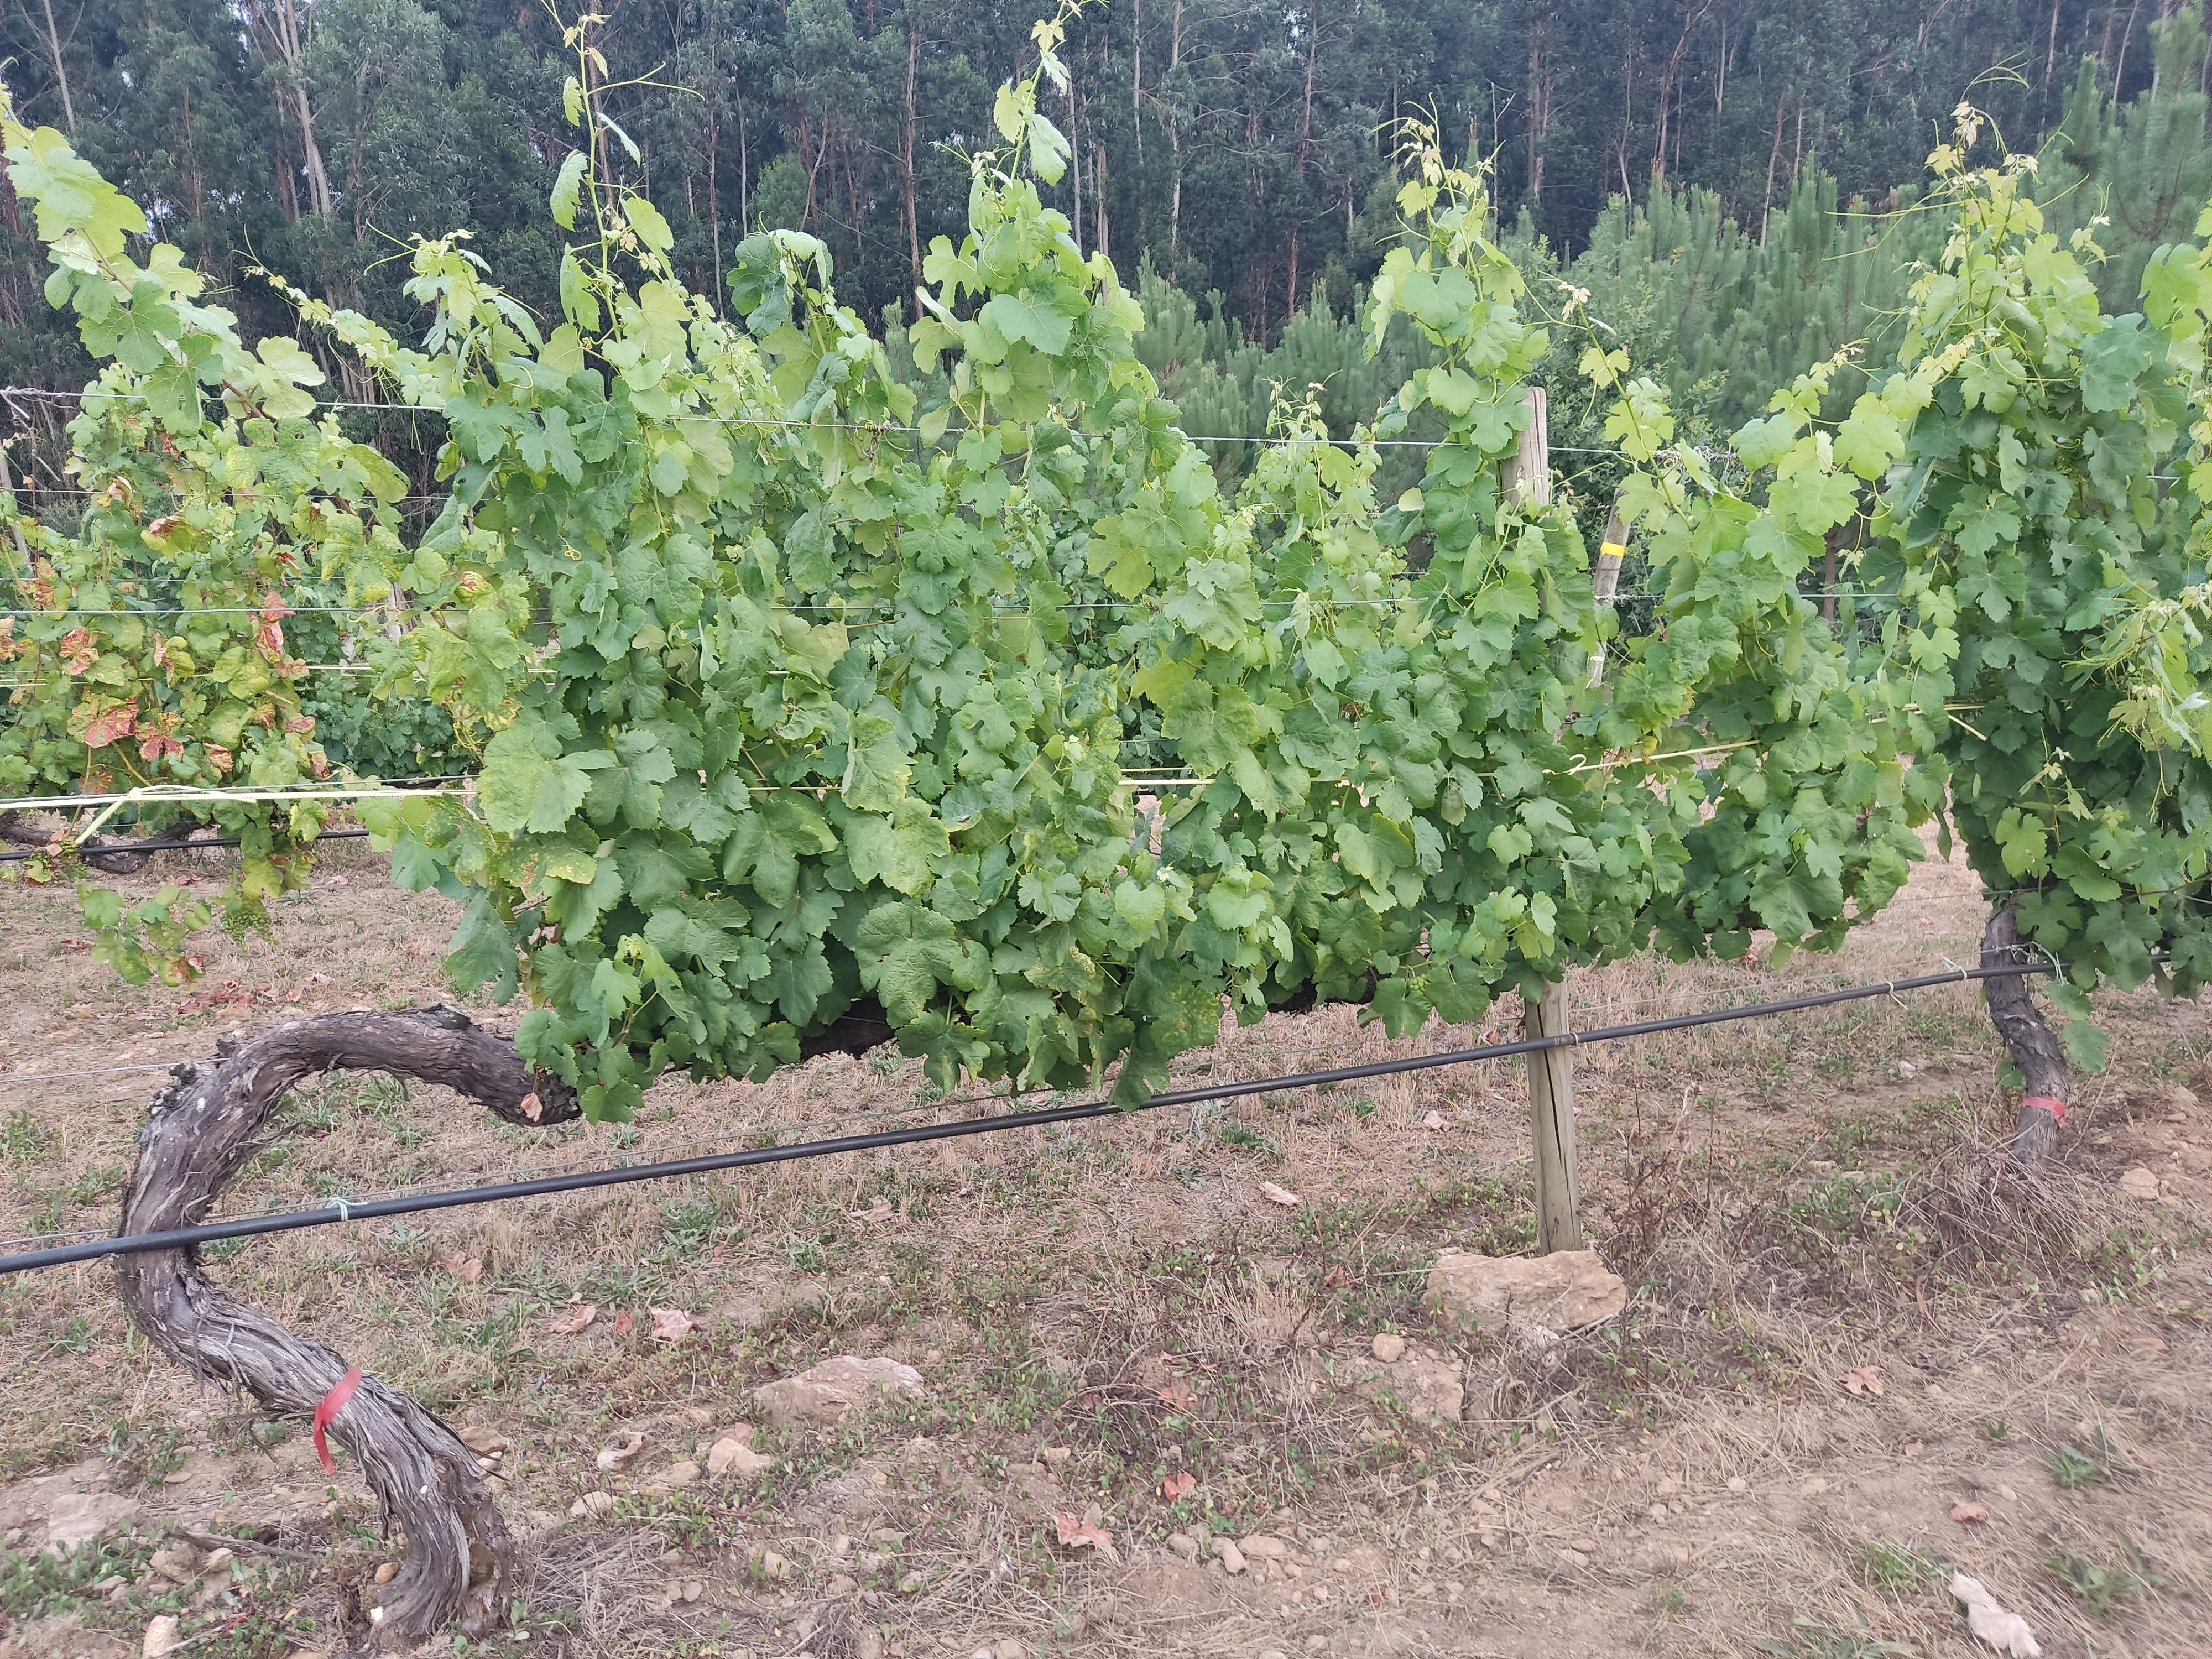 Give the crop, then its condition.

grapevine, affected by esca disease
